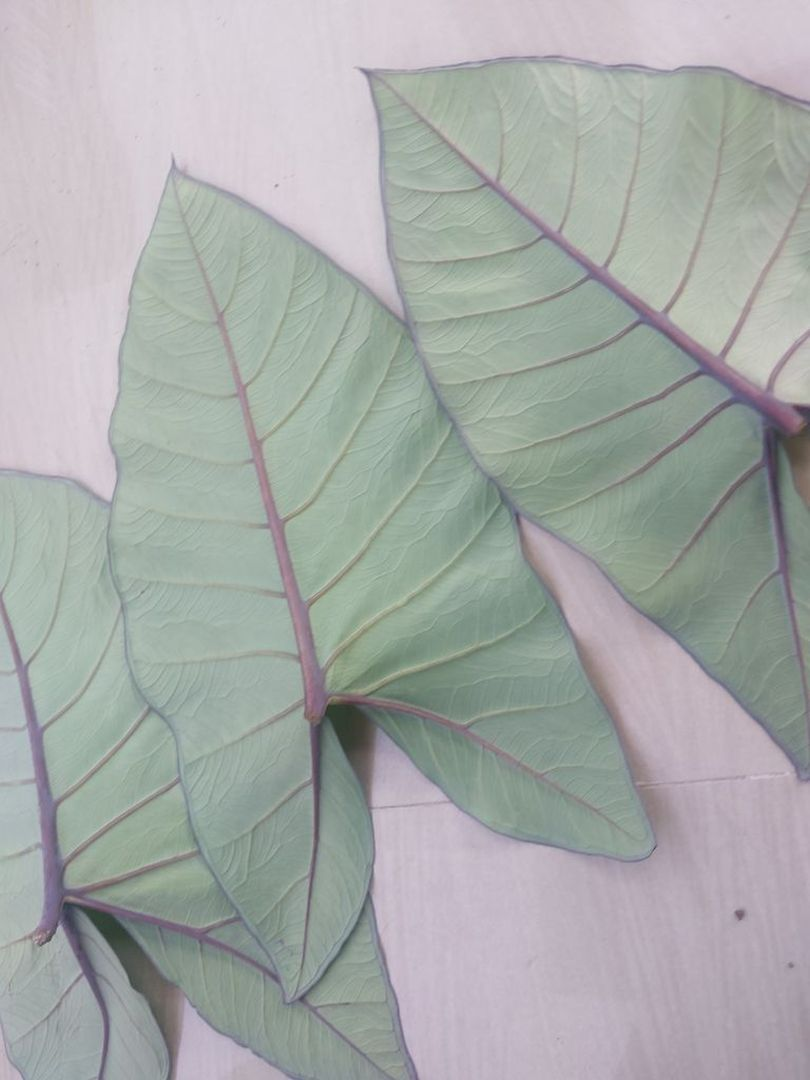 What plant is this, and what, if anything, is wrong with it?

taro, healthy
